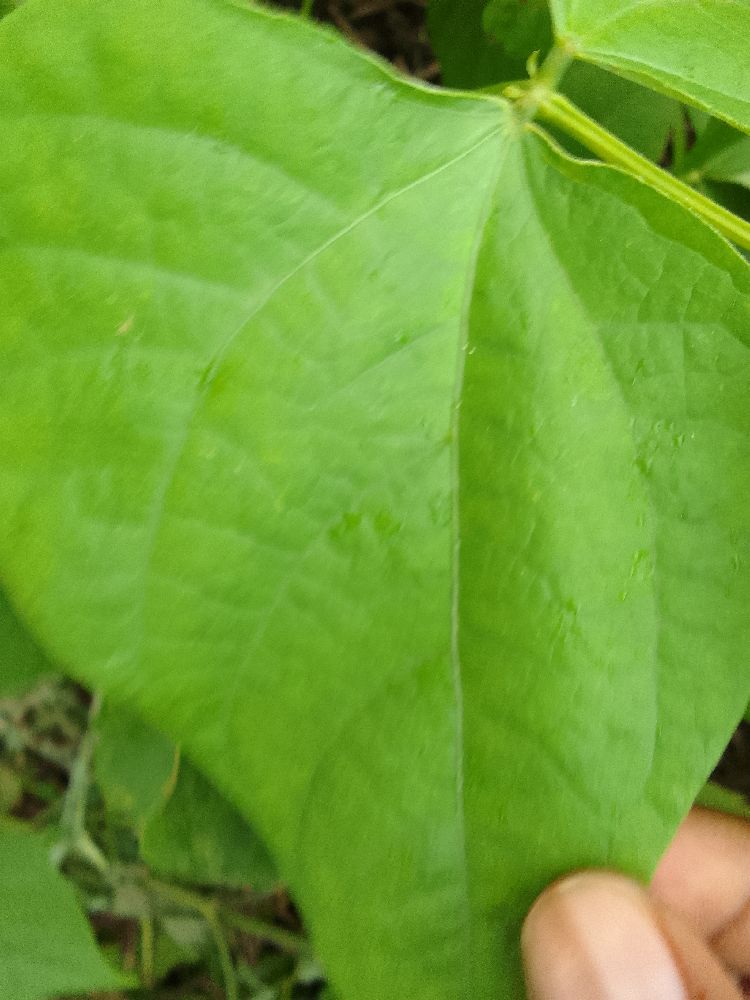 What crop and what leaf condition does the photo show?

common bean, healthy
